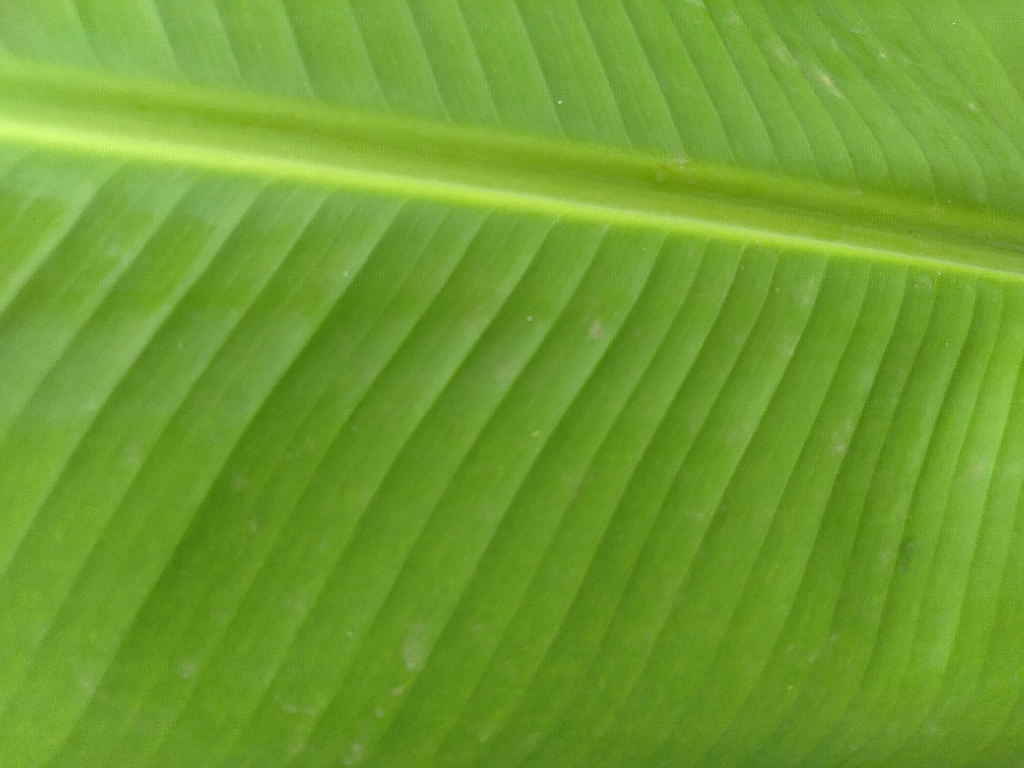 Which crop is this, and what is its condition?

banana, healthy
